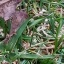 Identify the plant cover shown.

grass
